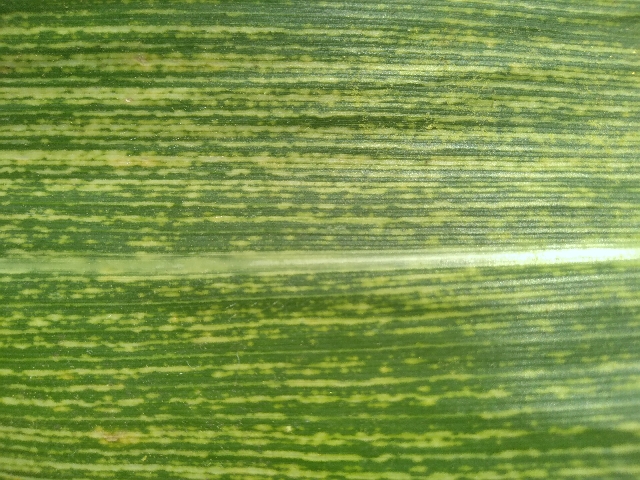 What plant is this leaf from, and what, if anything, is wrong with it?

maize, maize streak virus
